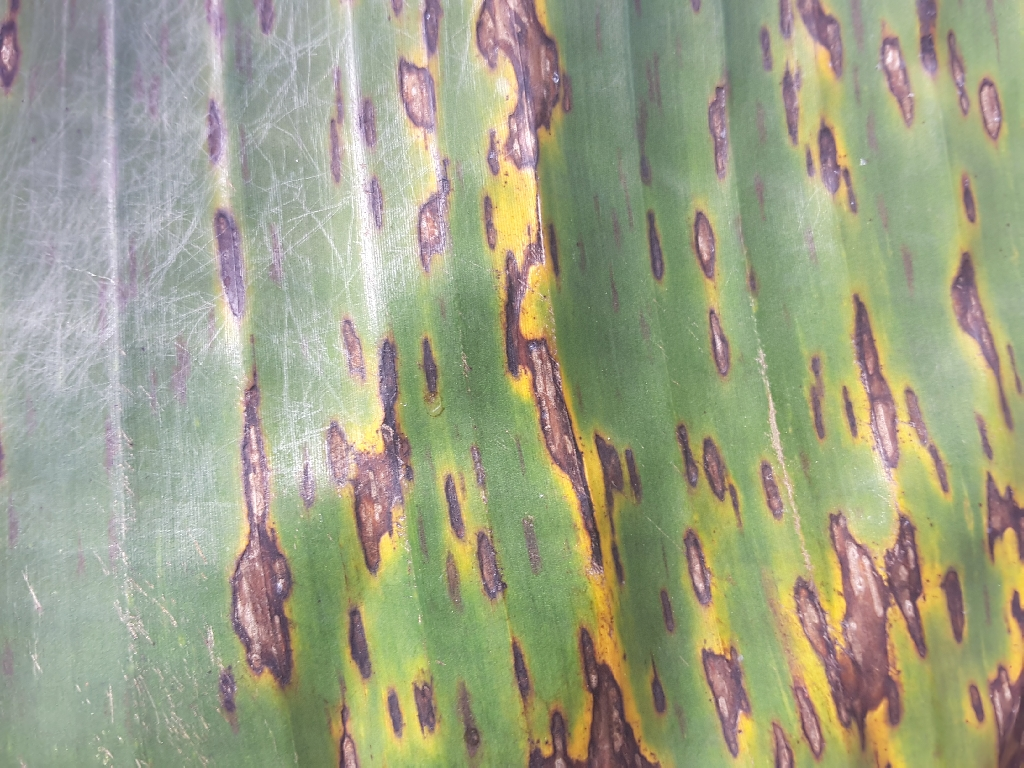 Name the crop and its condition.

banana, black sigatoka
